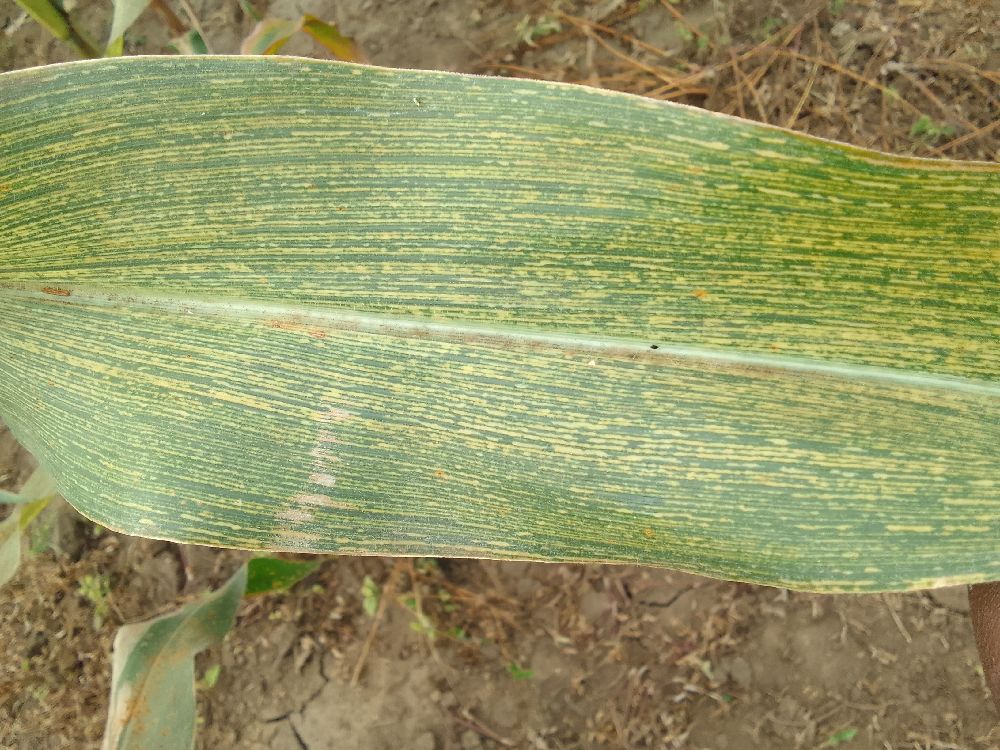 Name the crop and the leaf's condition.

maize, maize streak virus
